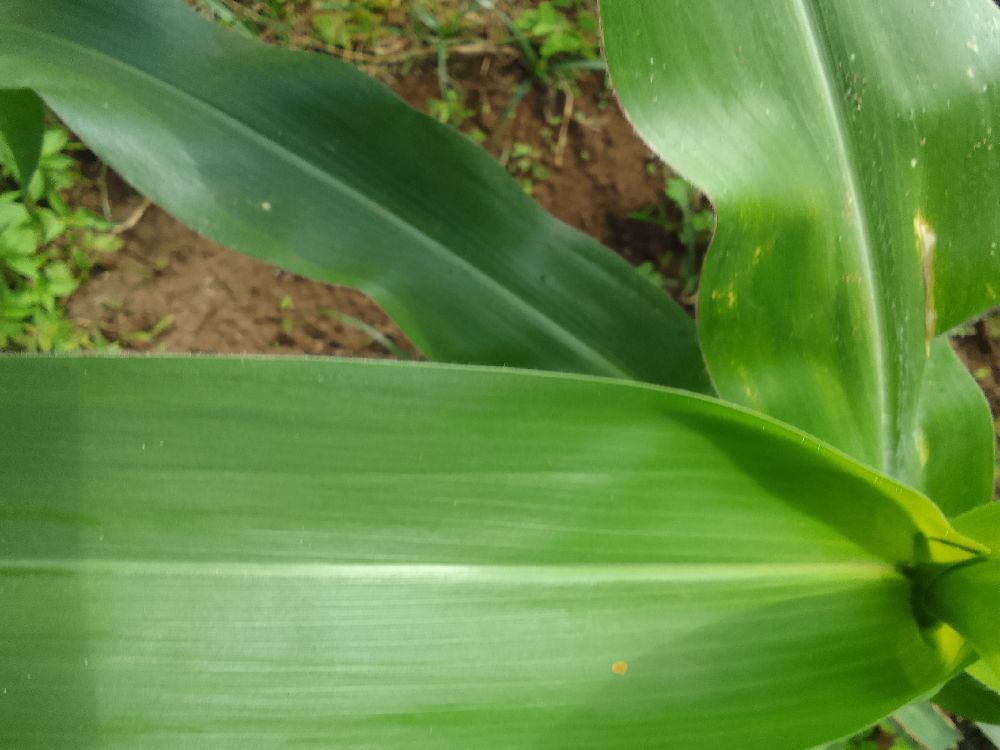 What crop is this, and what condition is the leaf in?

maize, healthy
